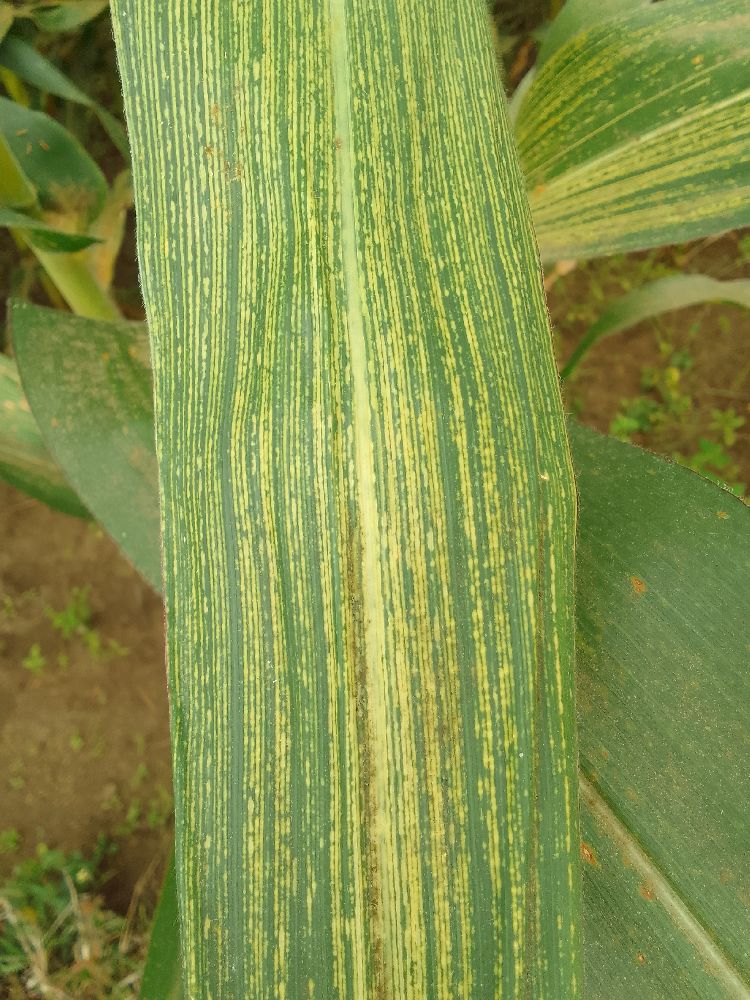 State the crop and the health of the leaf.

maize, maize streak virus
